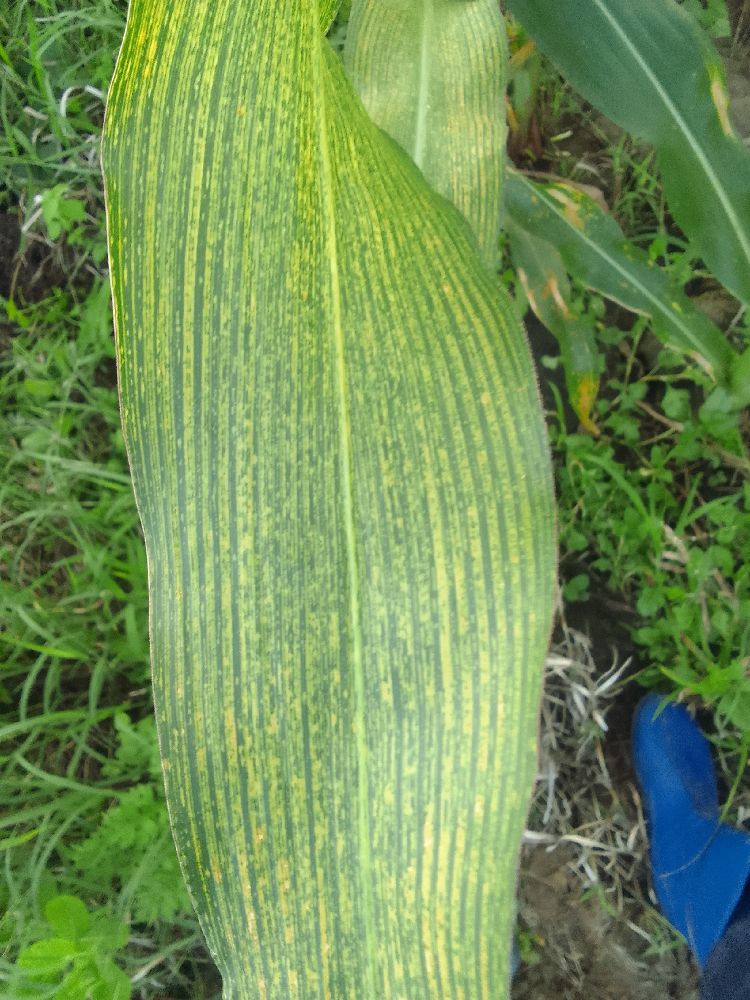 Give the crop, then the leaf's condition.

maize, maize streak virus
